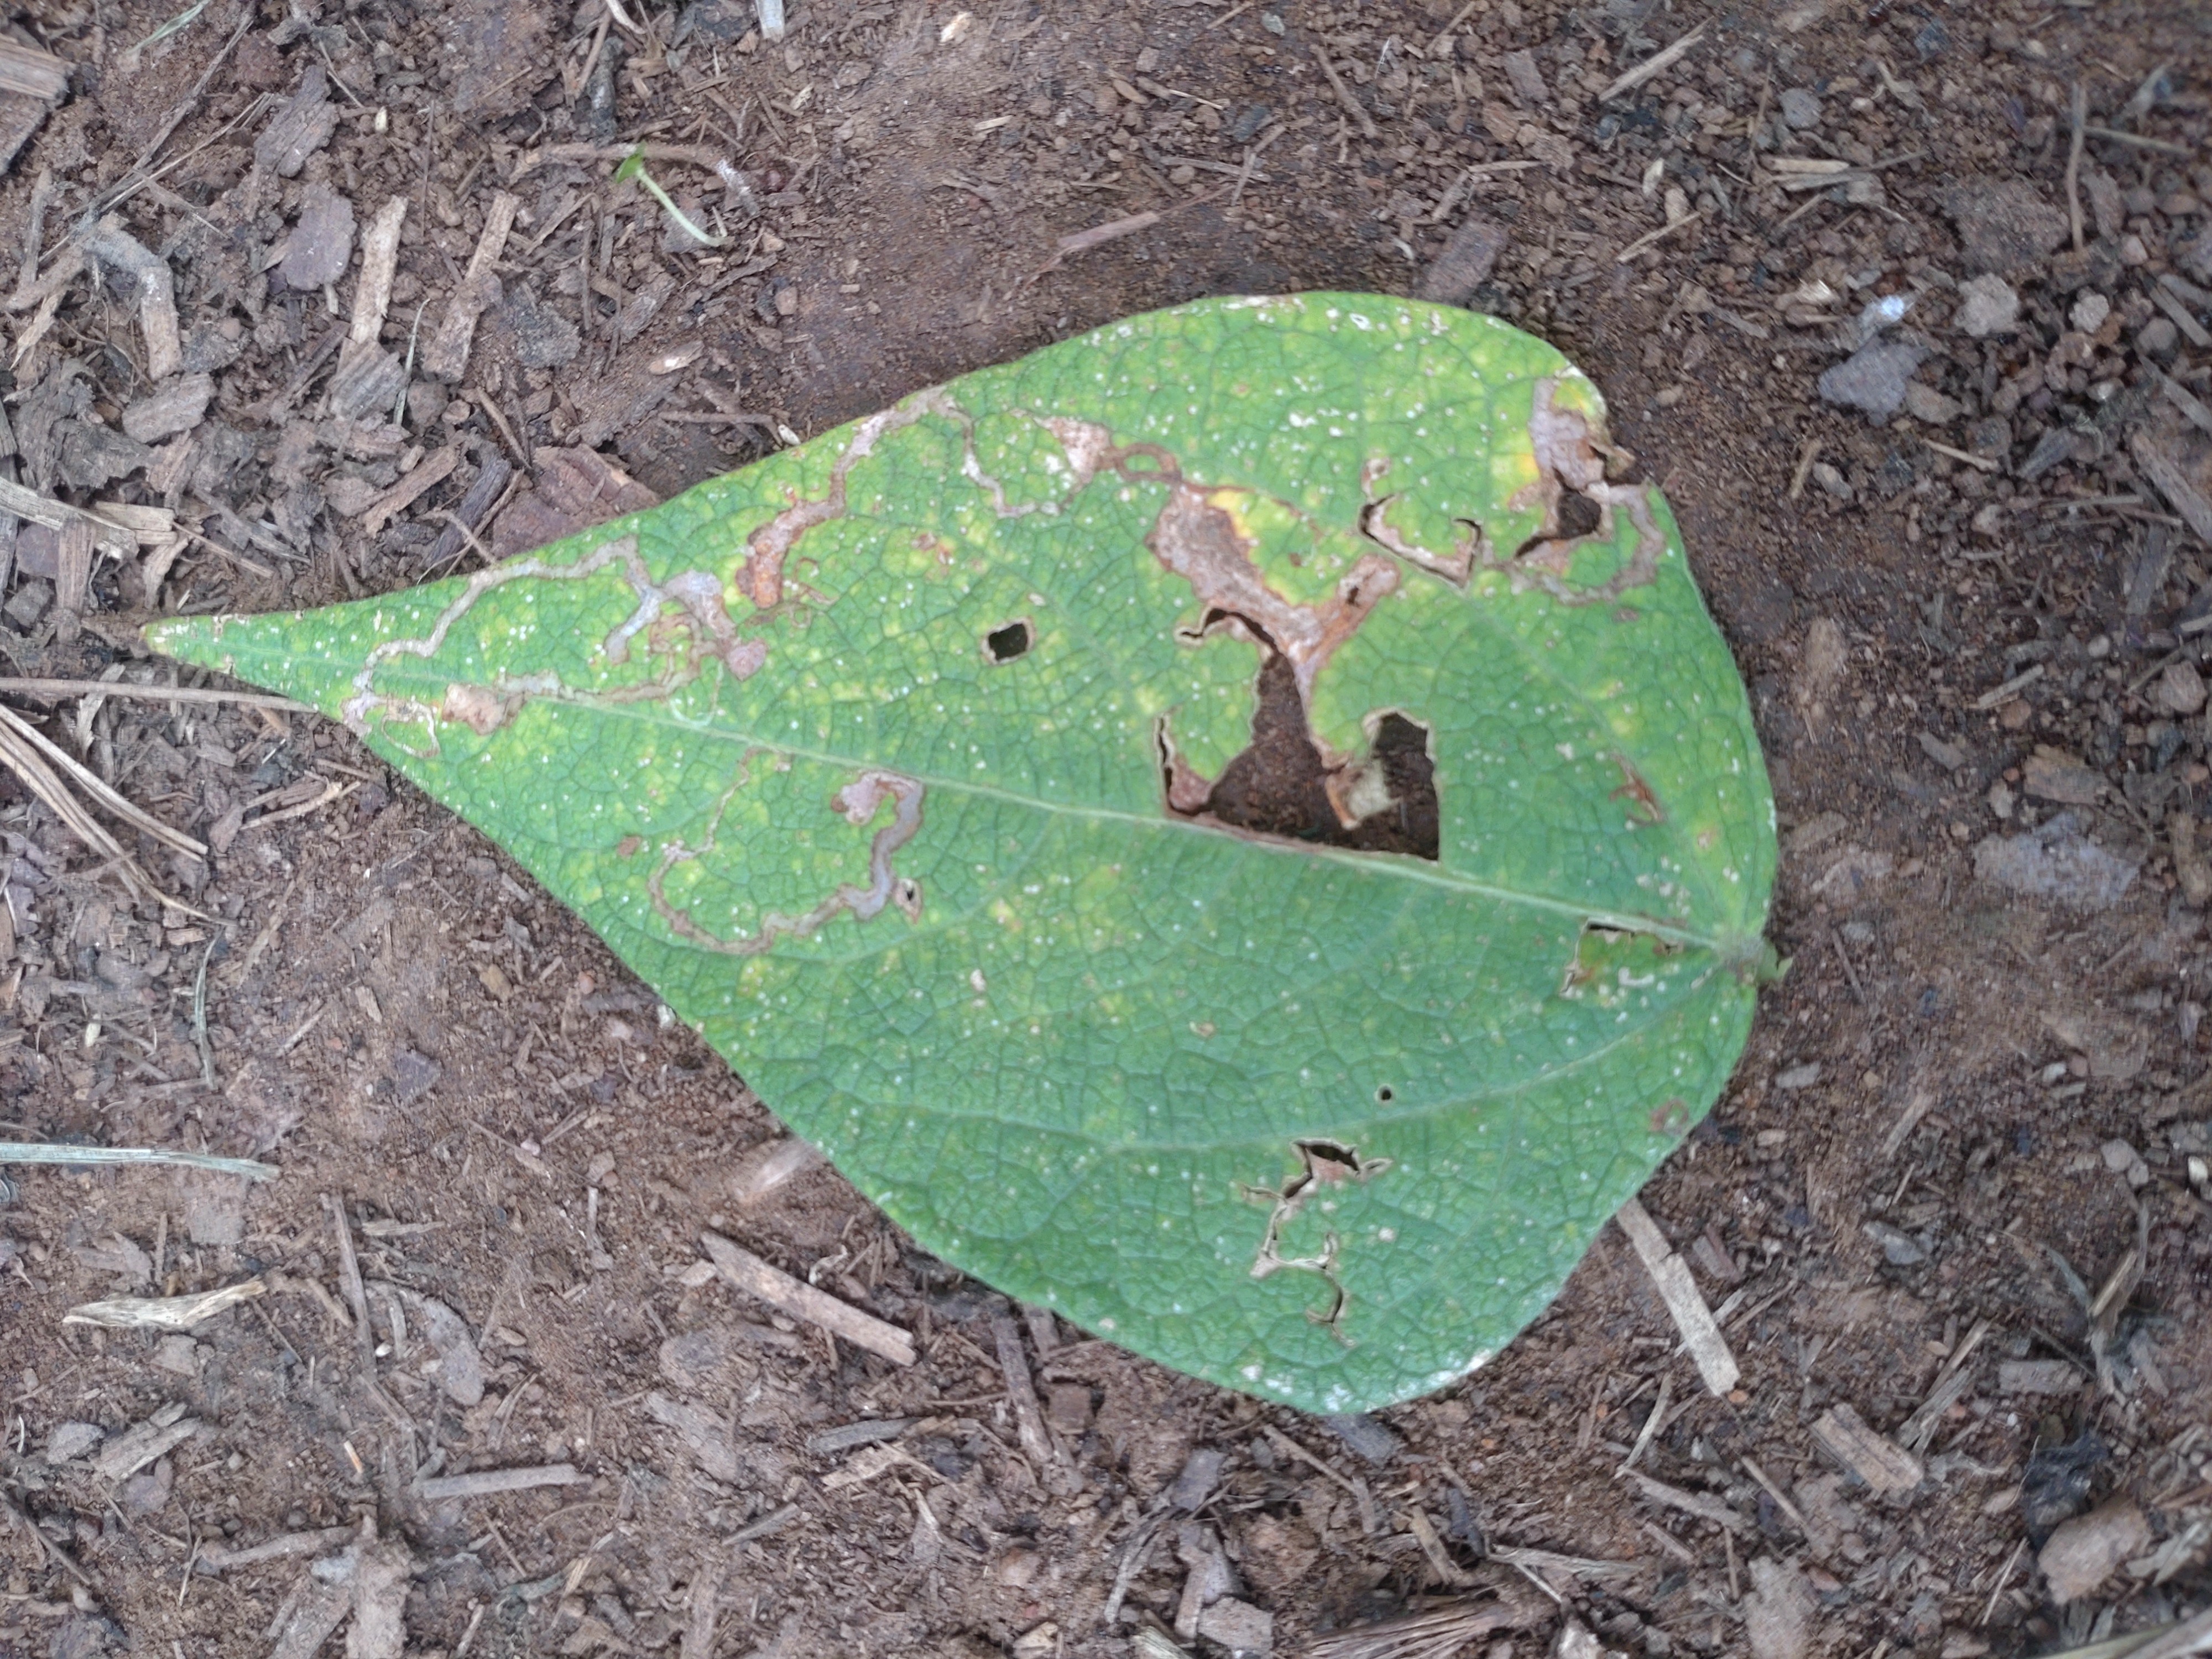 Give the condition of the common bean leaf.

anthracnose
